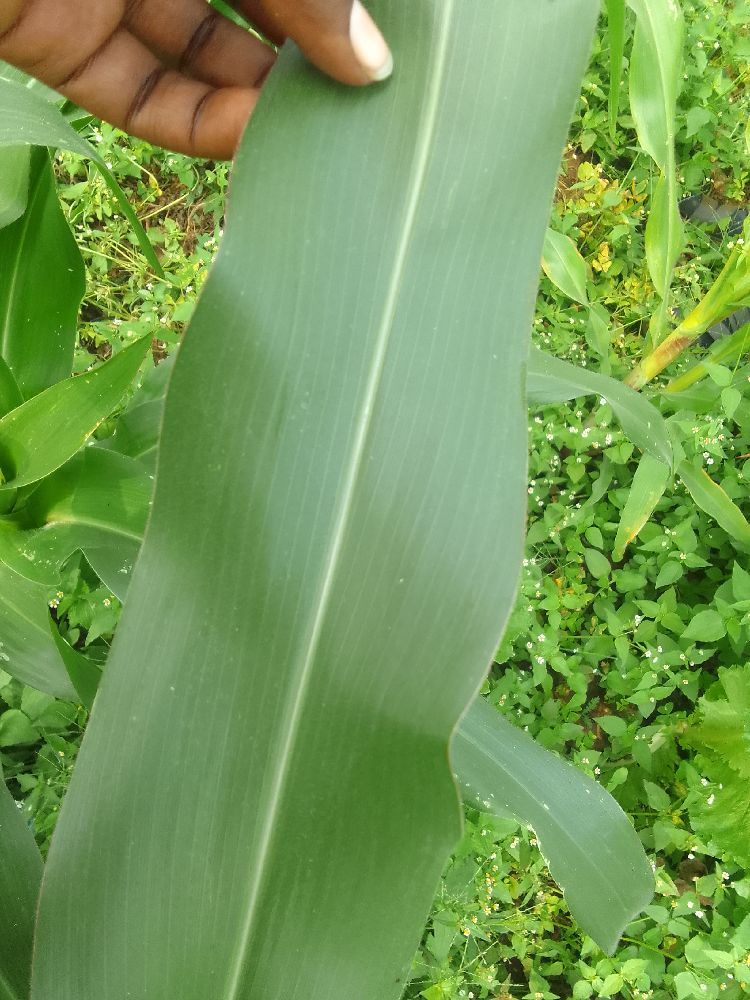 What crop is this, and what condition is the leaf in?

maize, healthy
